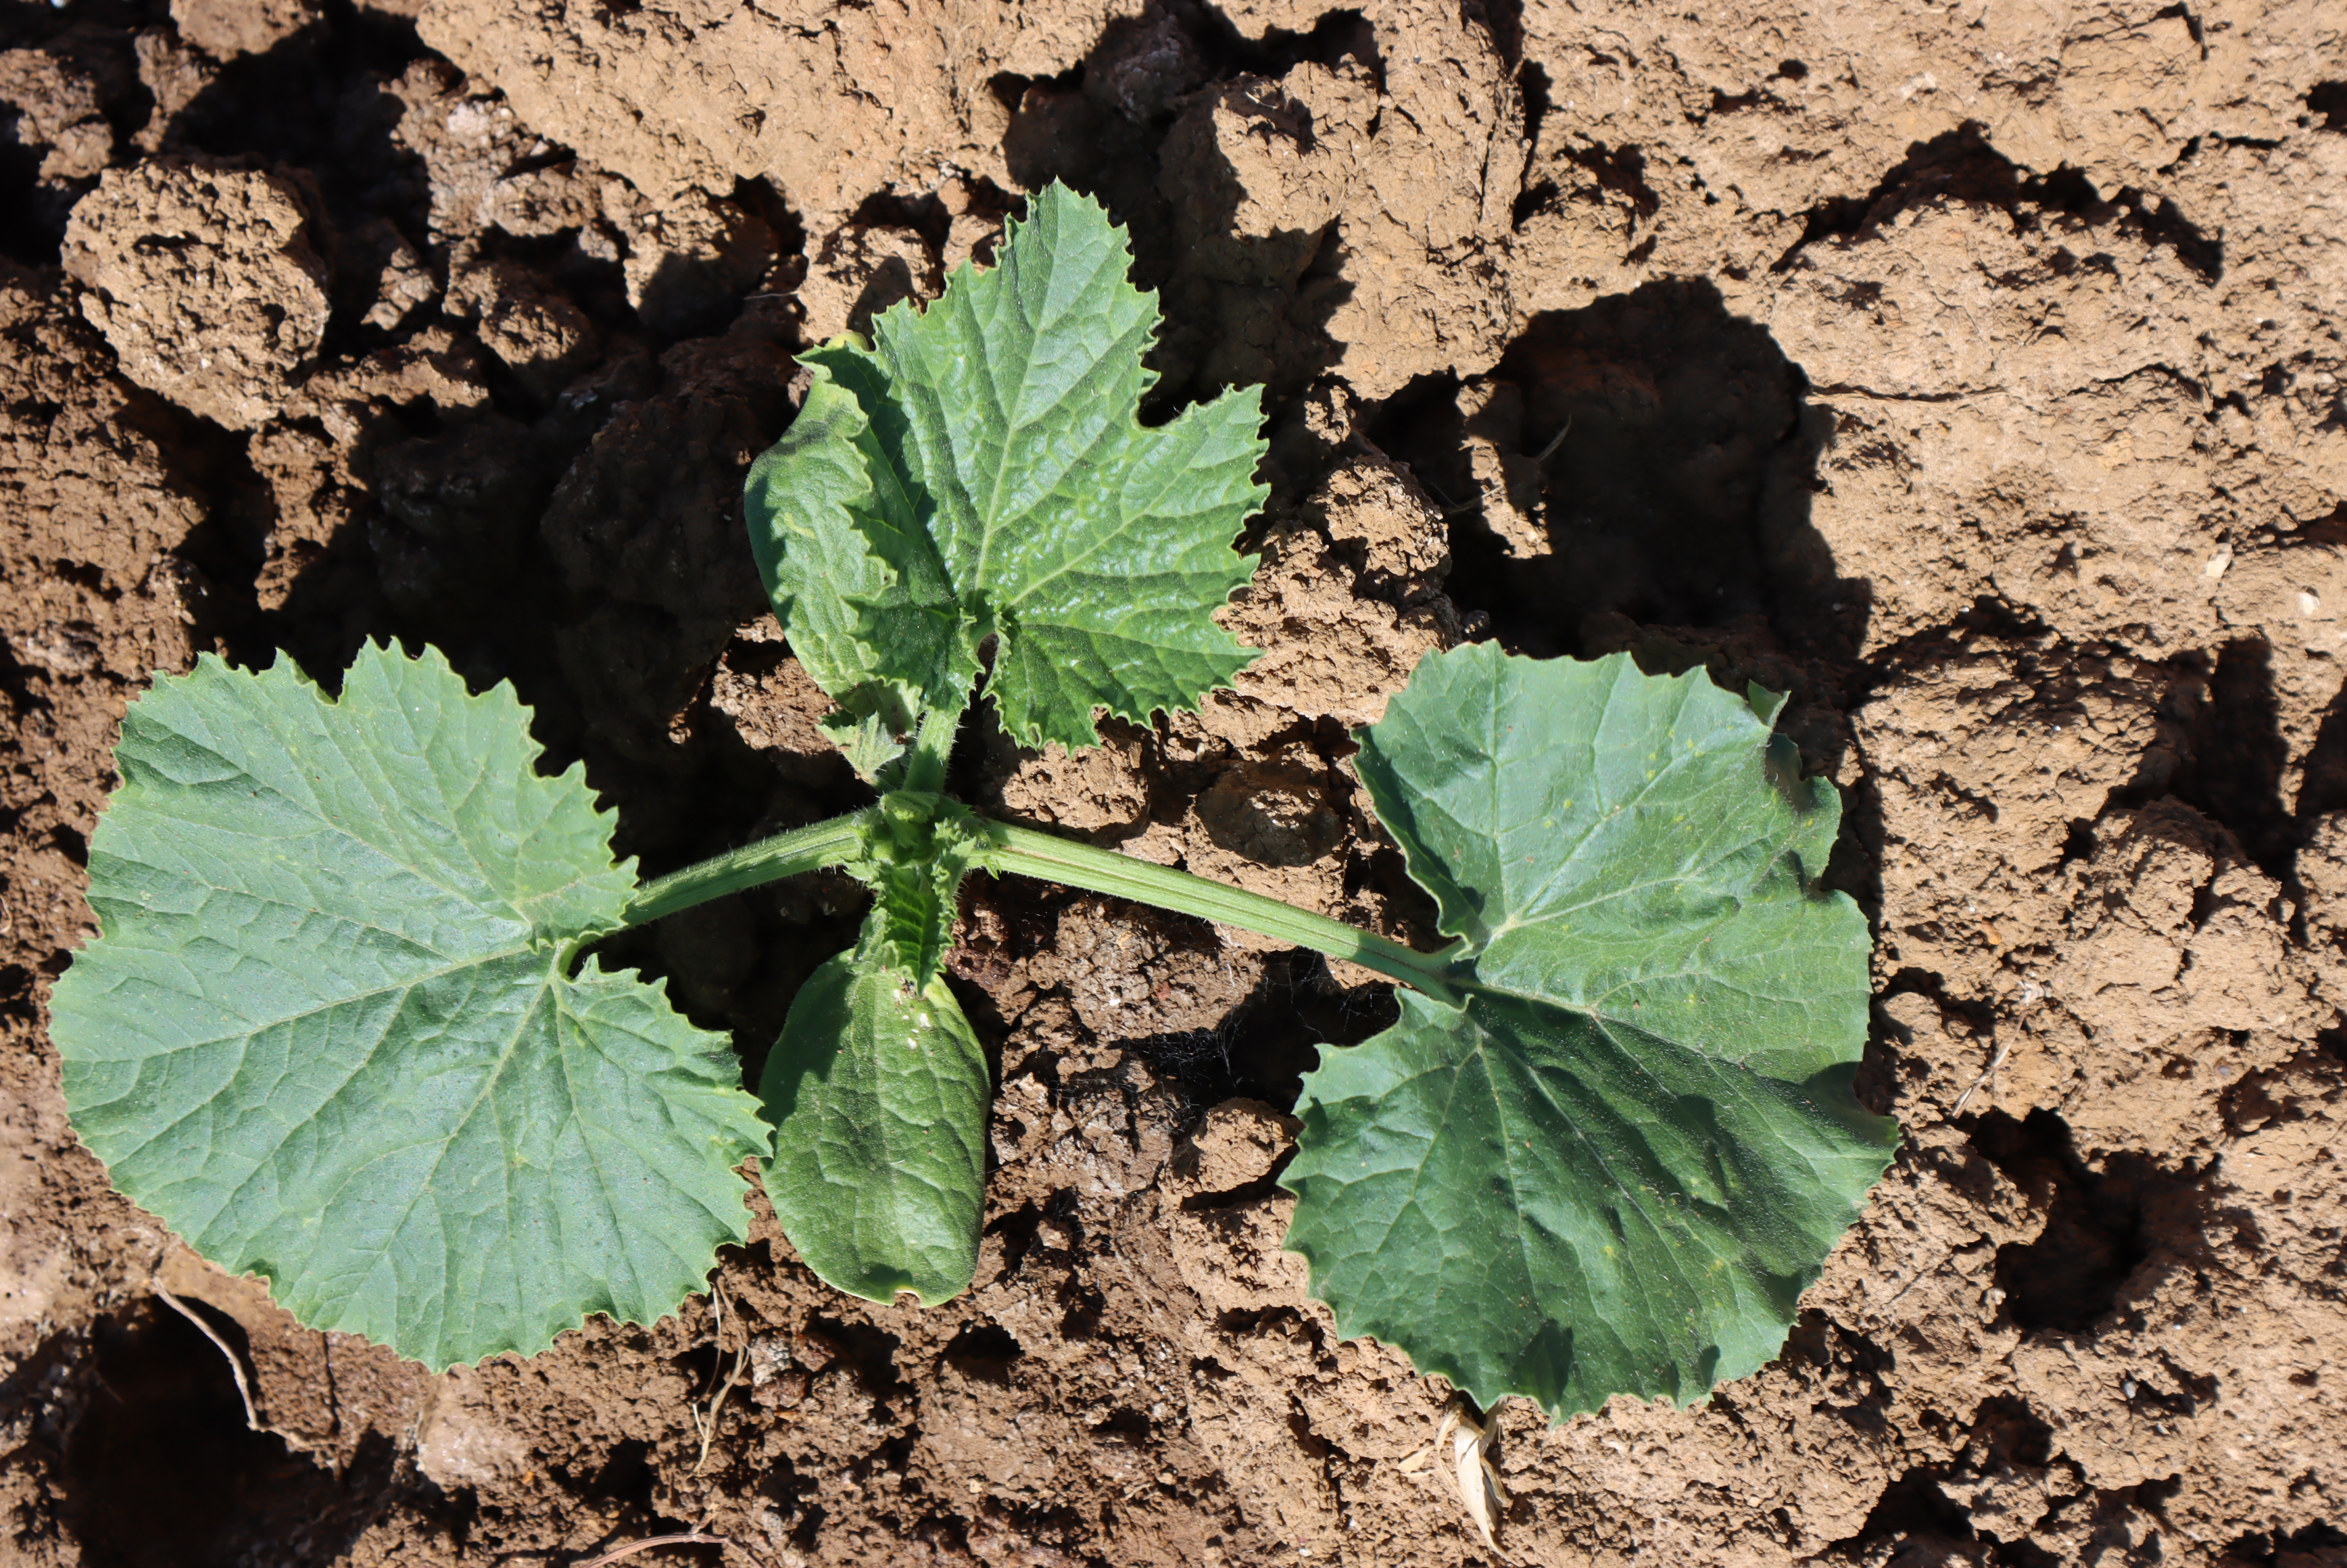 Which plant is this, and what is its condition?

melon, phytophagous
